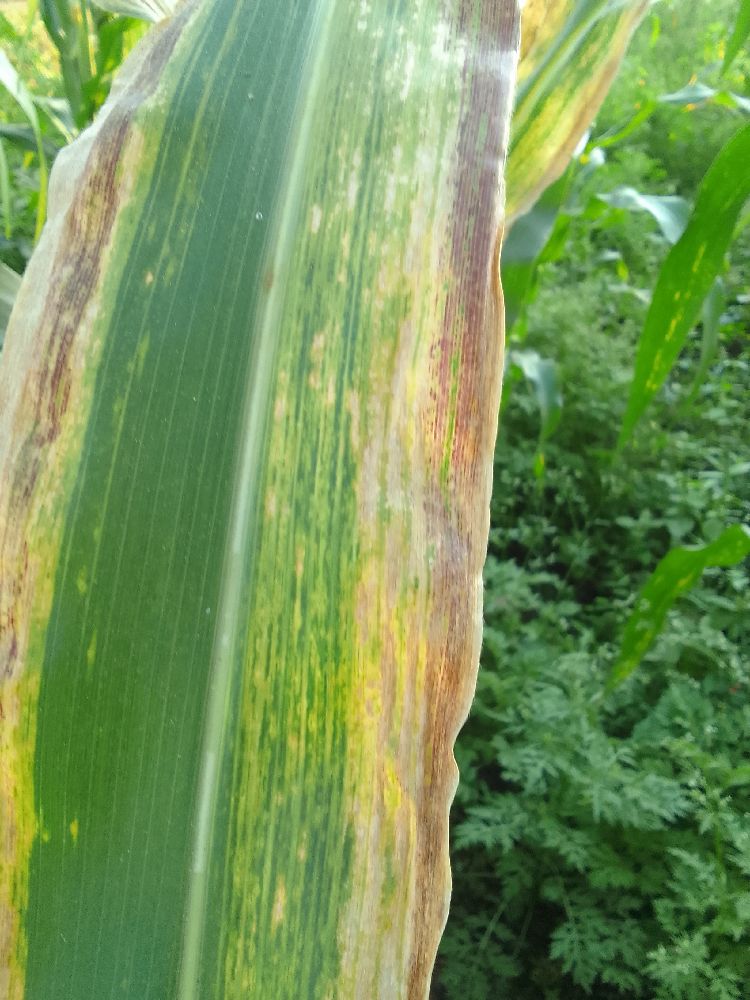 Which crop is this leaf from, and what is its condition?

maize, maize lethal necrosis
